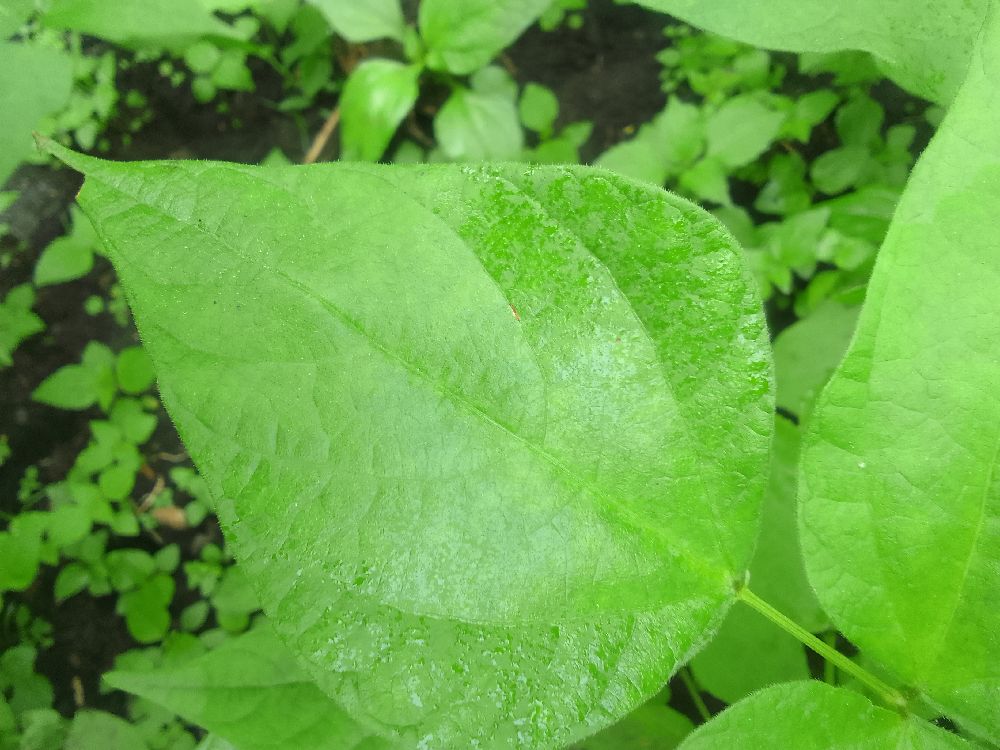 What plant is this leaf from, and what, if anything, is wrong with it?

common bean, healthy
